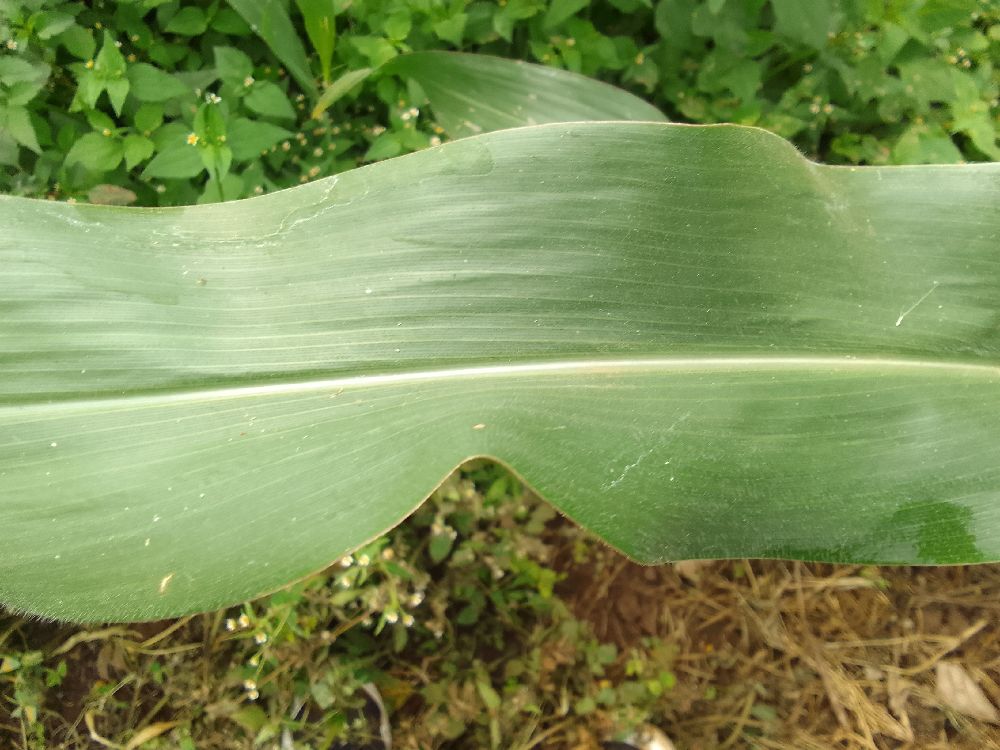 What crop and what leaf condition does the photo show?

maize, healthy
